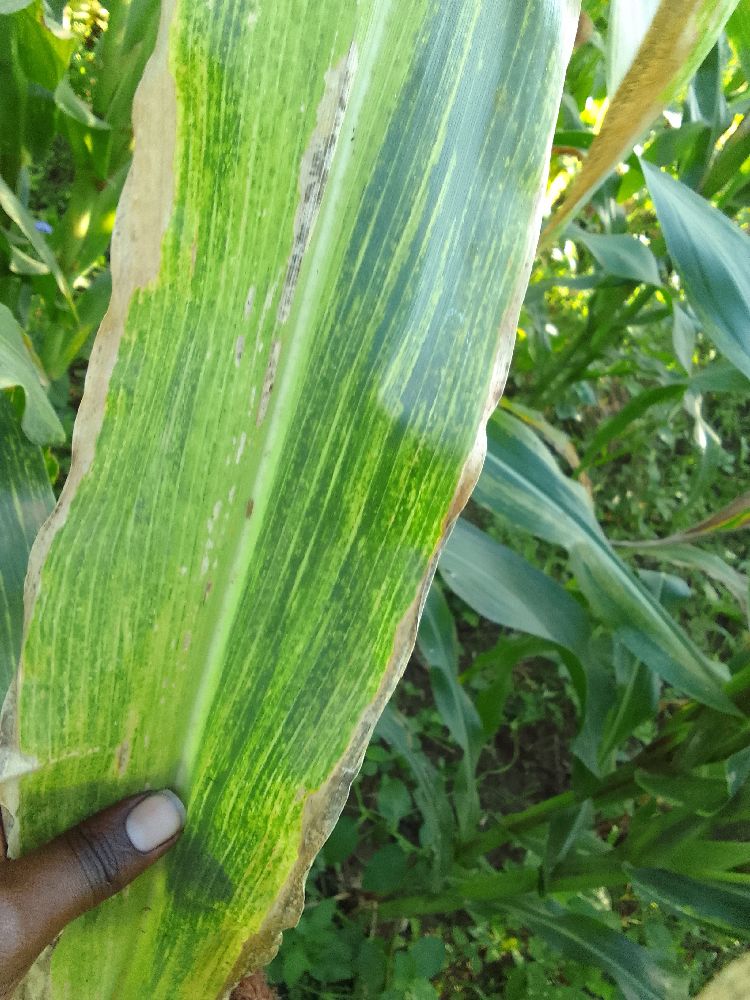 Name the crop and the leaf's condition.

maize, maize lethal necrosis
